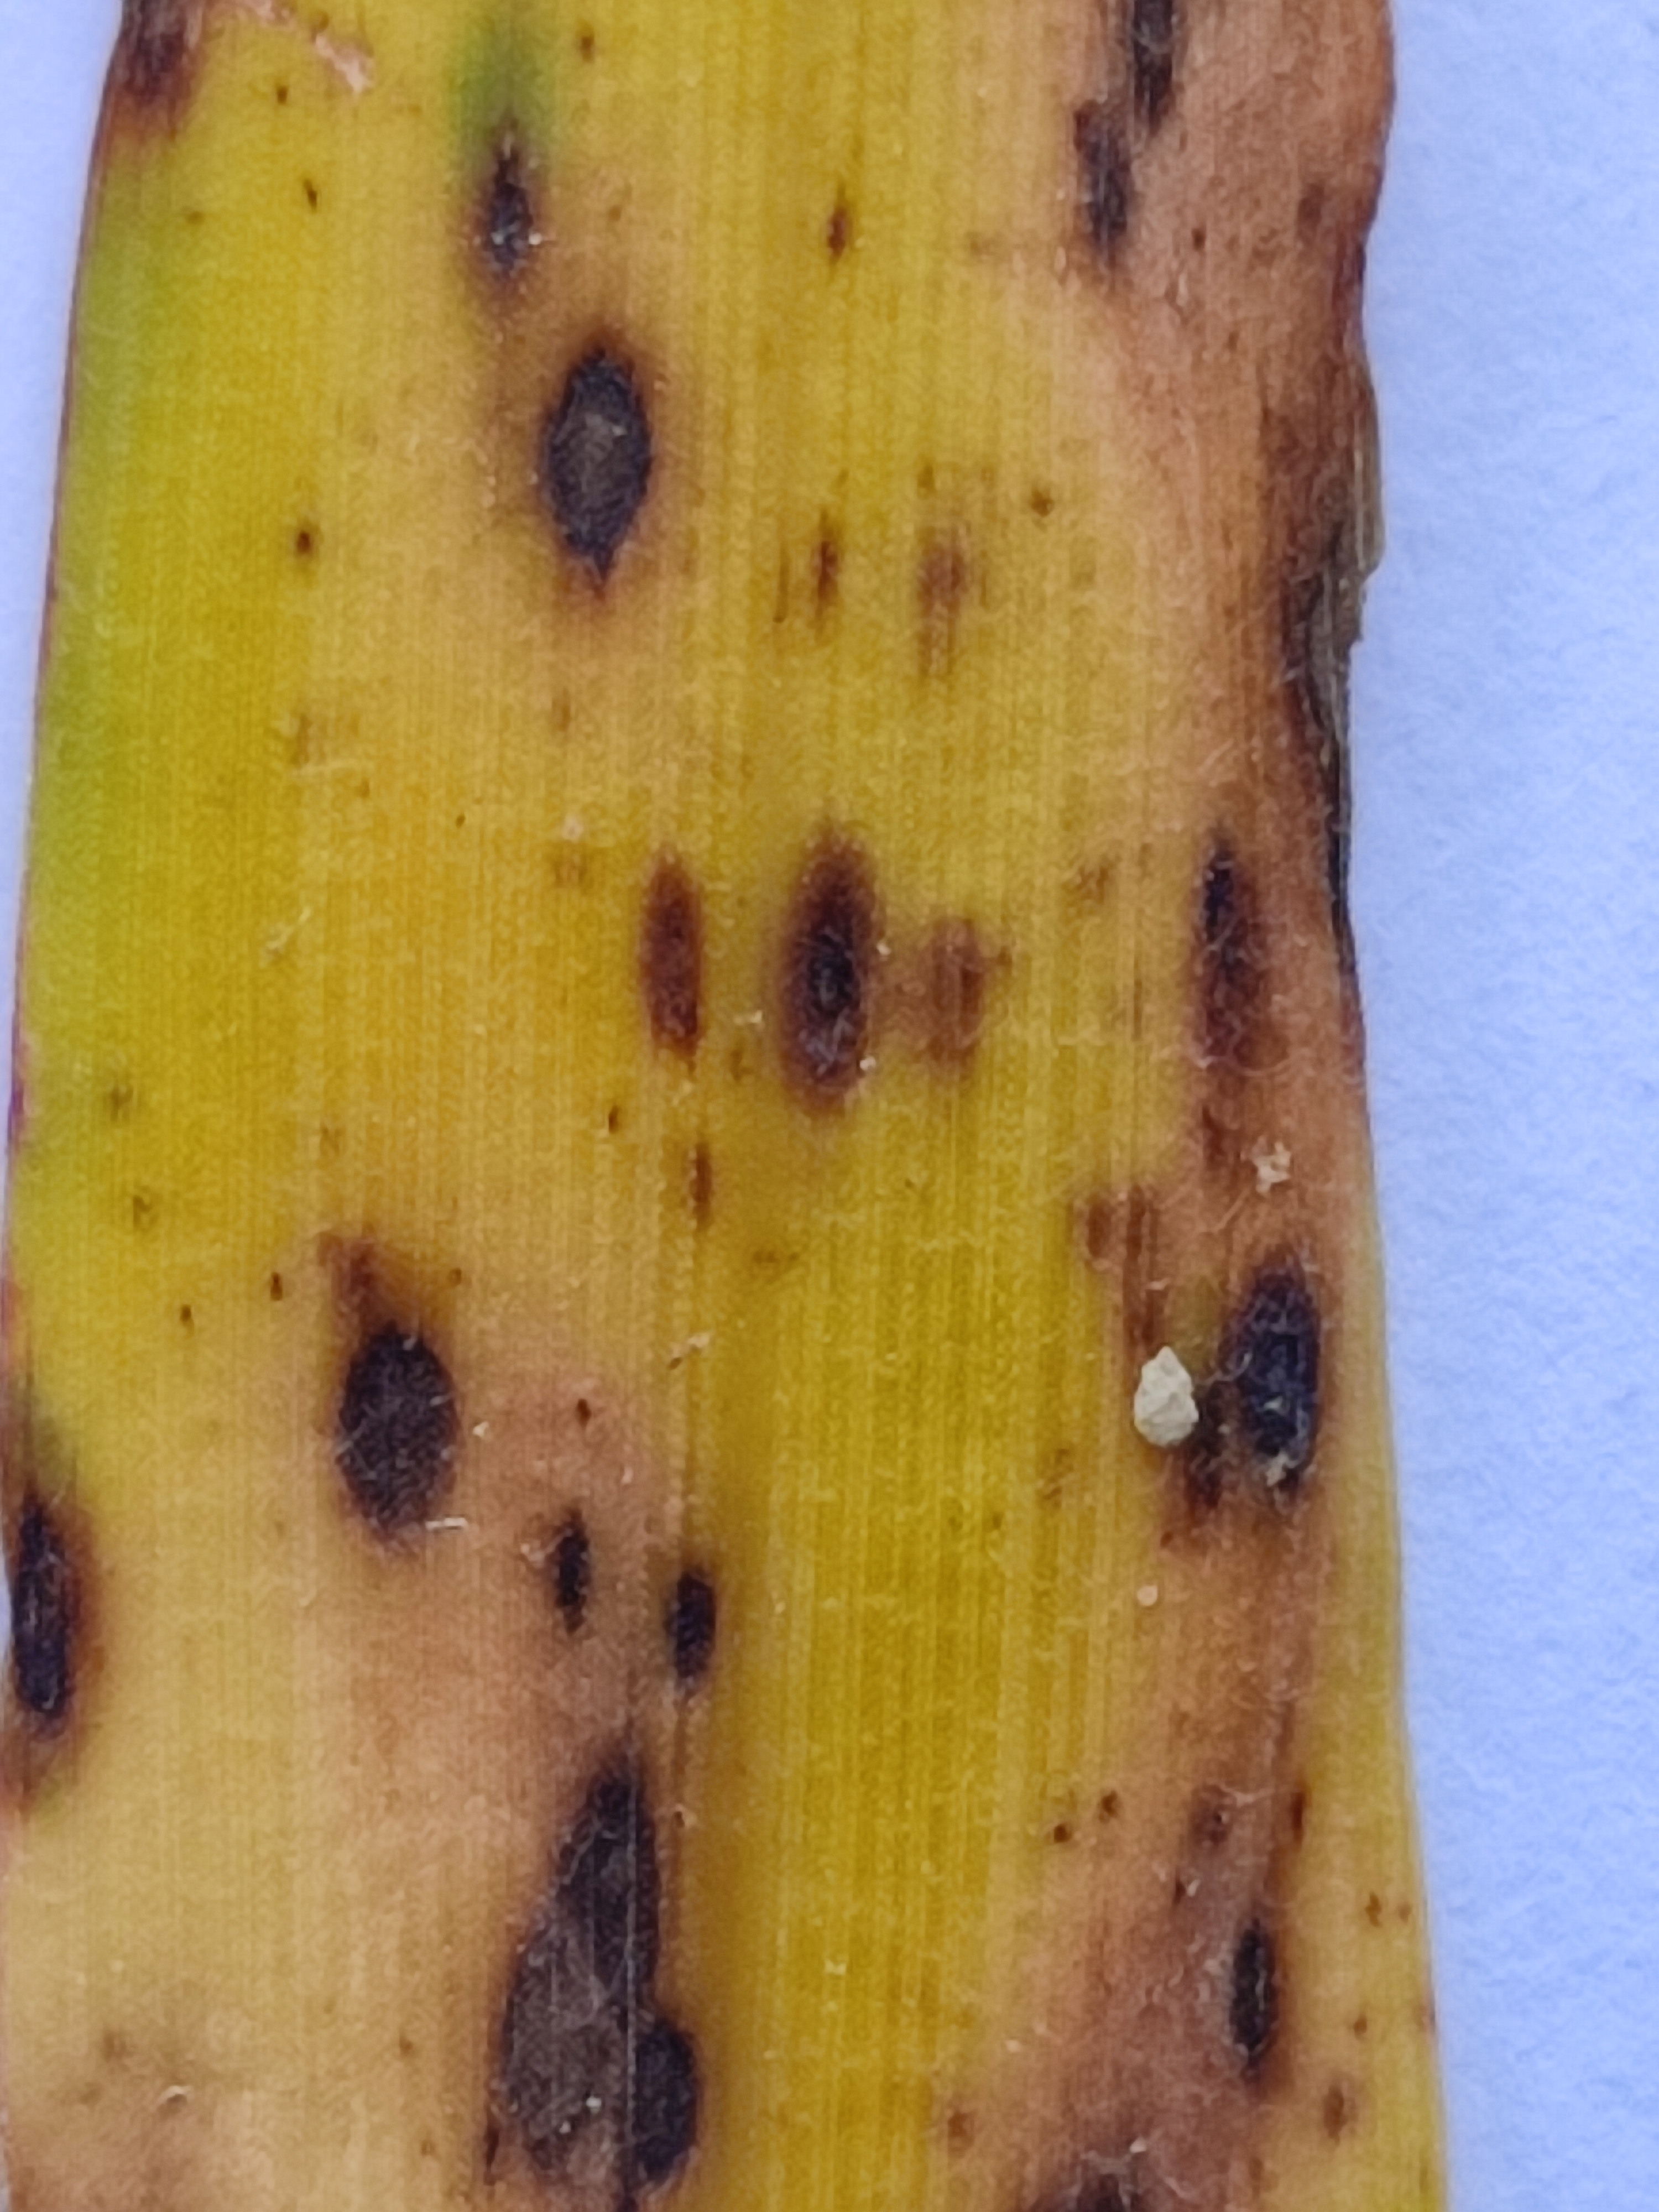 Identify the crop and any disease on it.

pearl millet, pyricularia sp.
